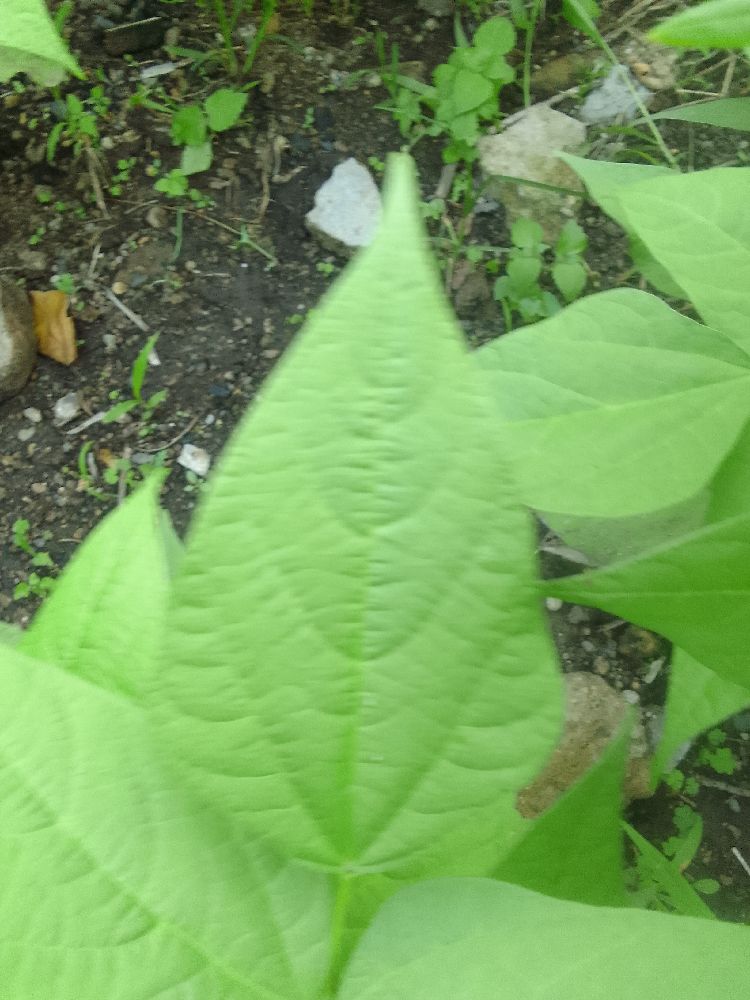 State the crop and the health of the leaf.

common bean, healthy
